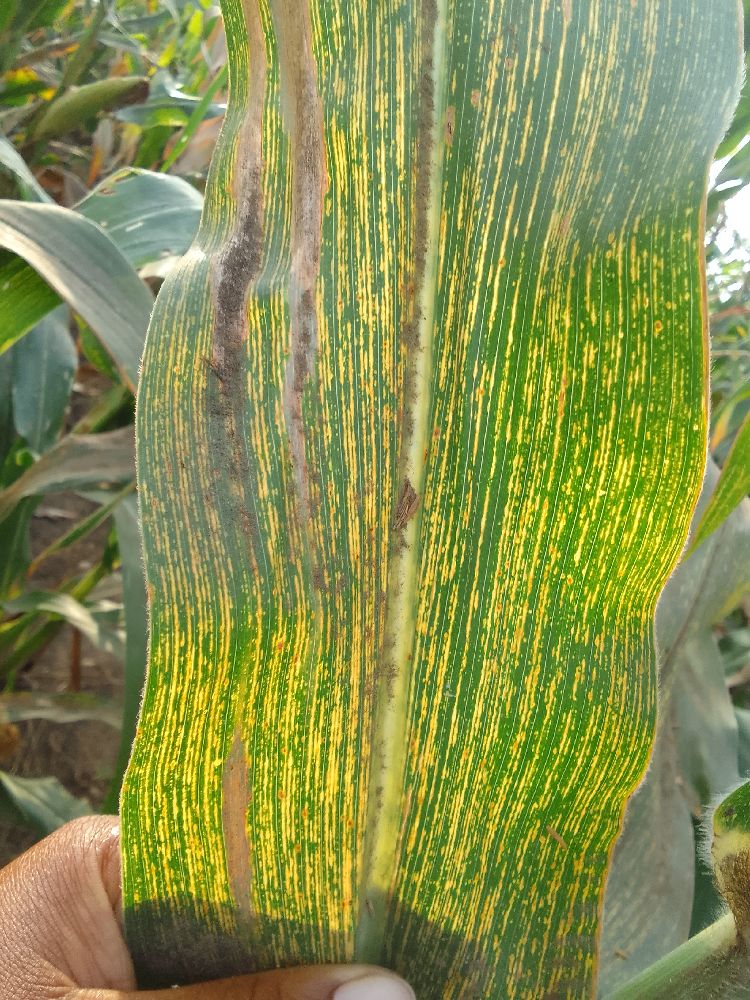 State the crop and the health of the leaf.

maize, maize streak virus
